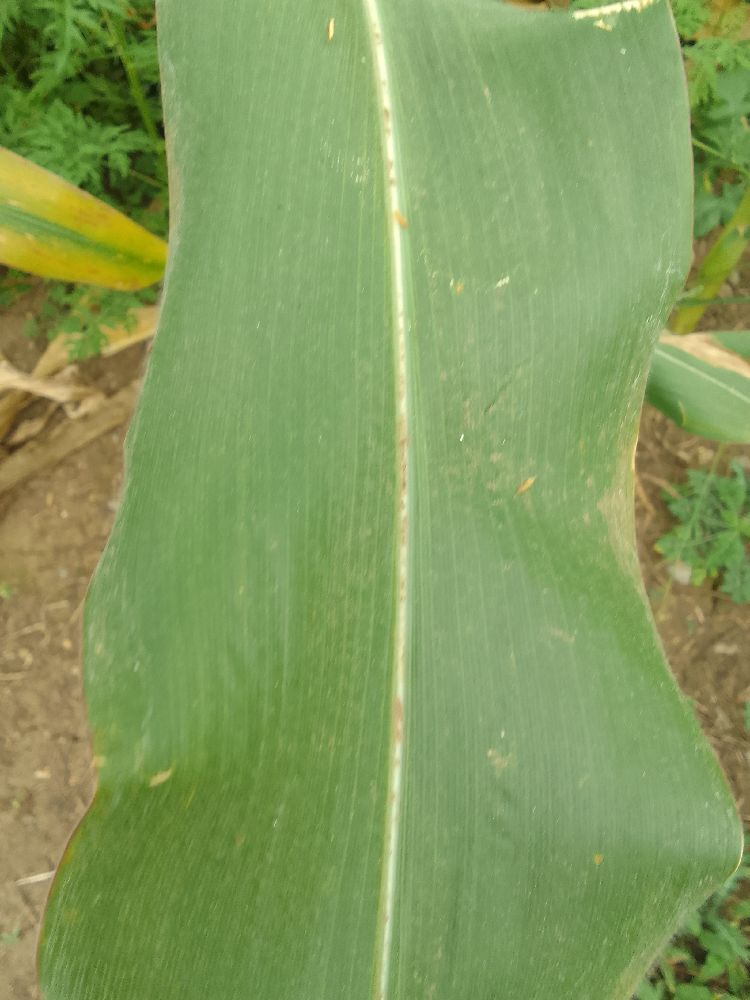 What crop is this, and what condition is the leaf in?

maize, healthy
